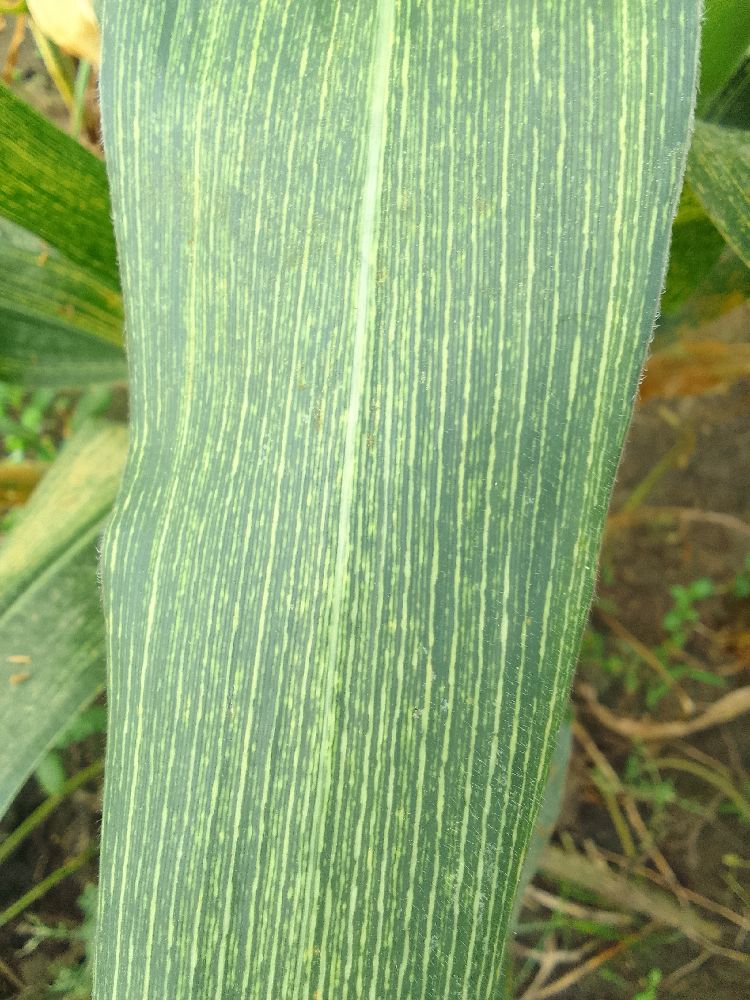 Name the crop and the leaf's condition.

maize, maize streak virus
